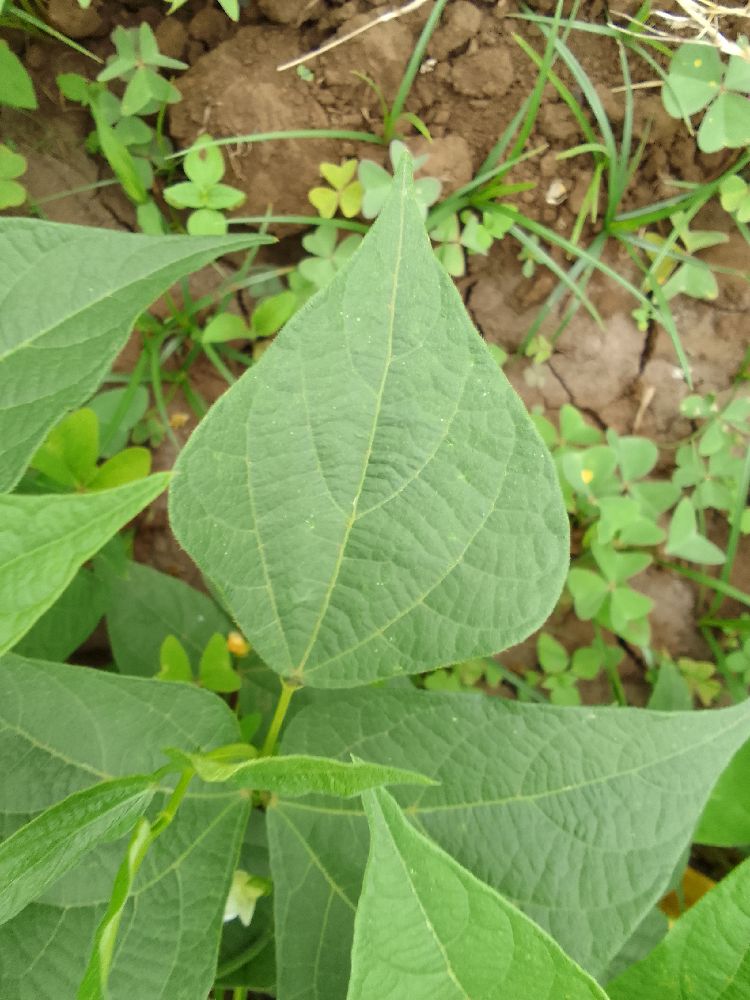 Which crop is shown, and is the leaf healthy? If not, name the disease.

common bean, healthy
